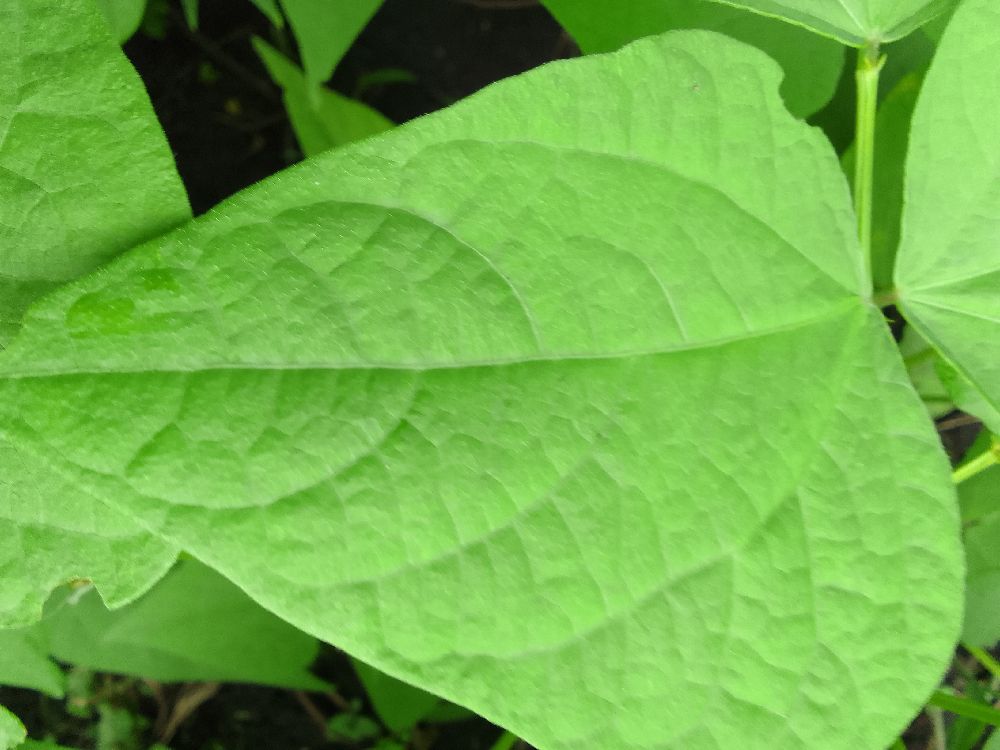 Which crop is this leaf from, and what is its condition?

common bean, healthy
